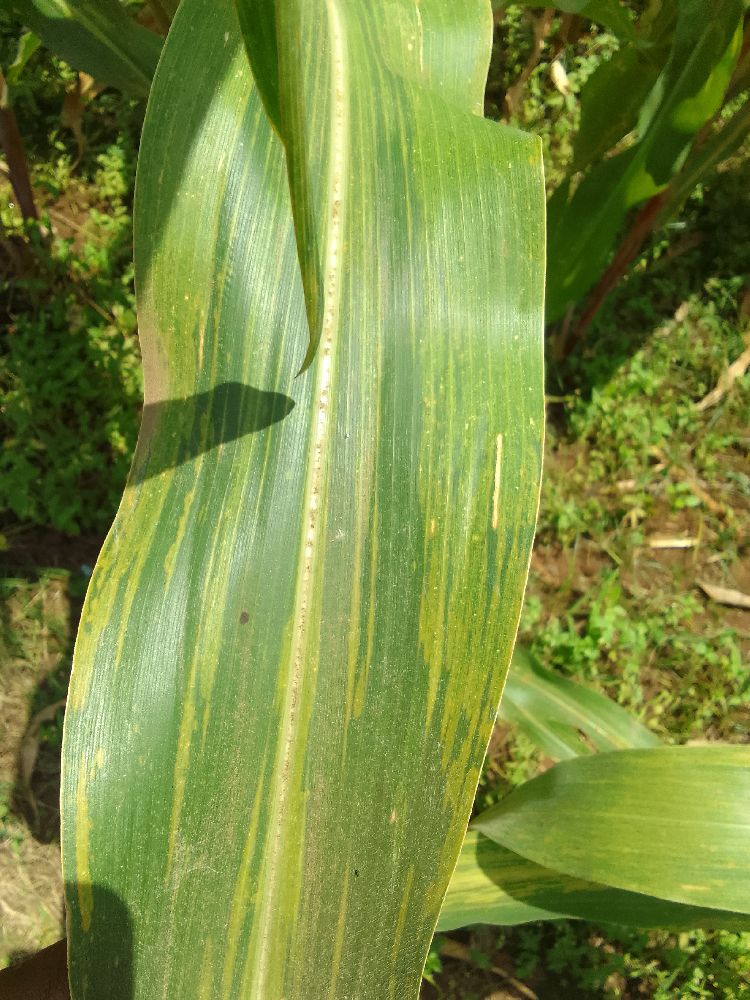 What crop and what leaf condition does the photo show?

maize, maize lethal necrosis
